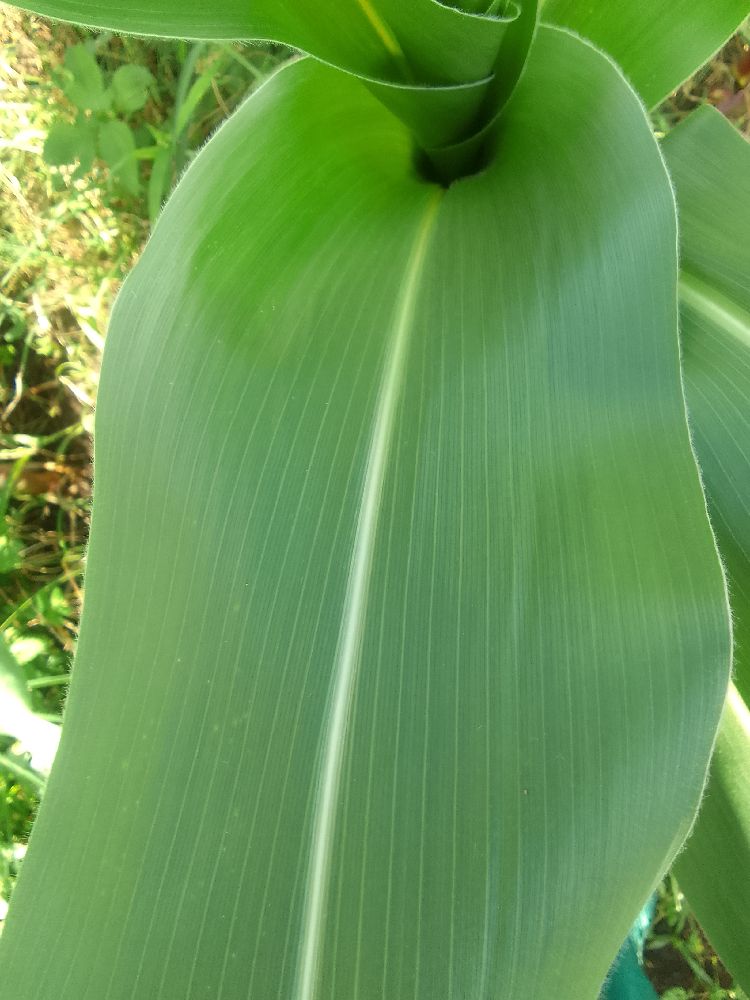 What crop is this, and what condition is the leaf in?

maize, healthy
